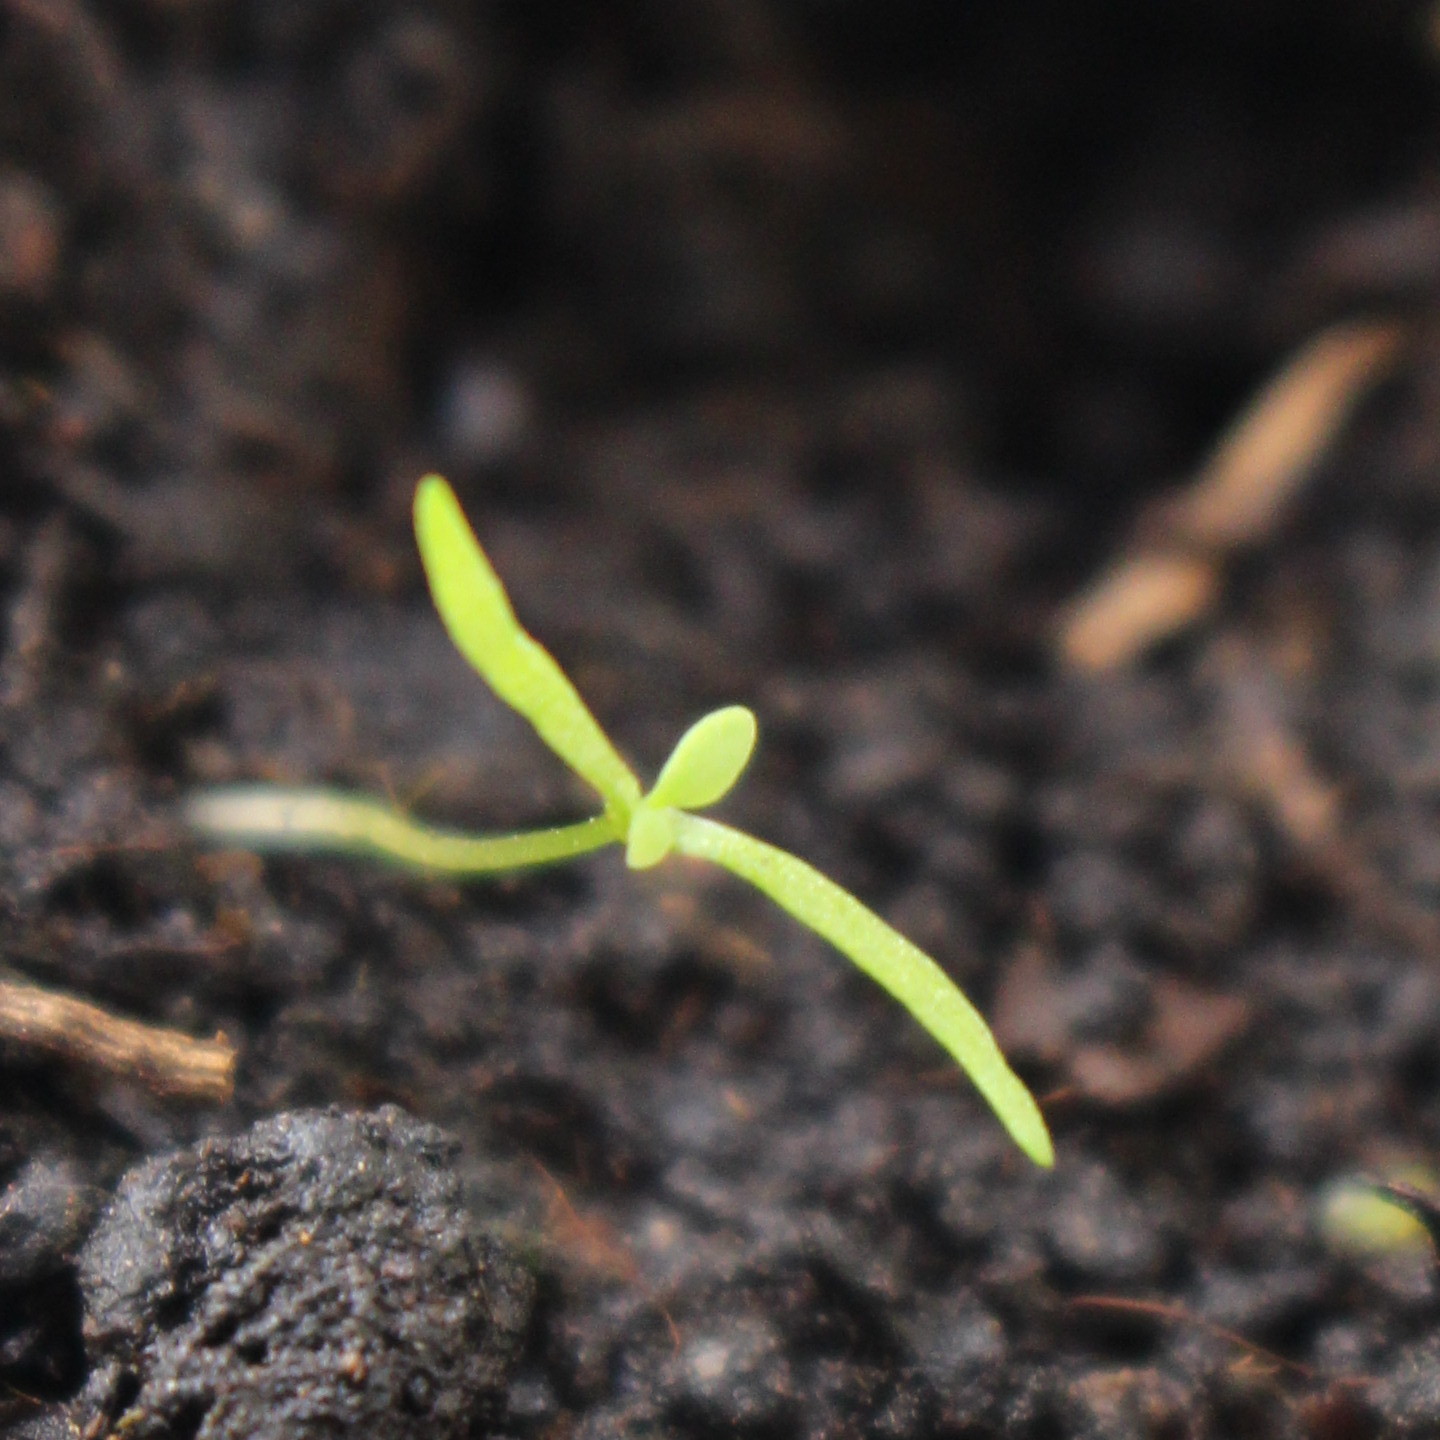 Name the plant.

Papaver rhoeas
